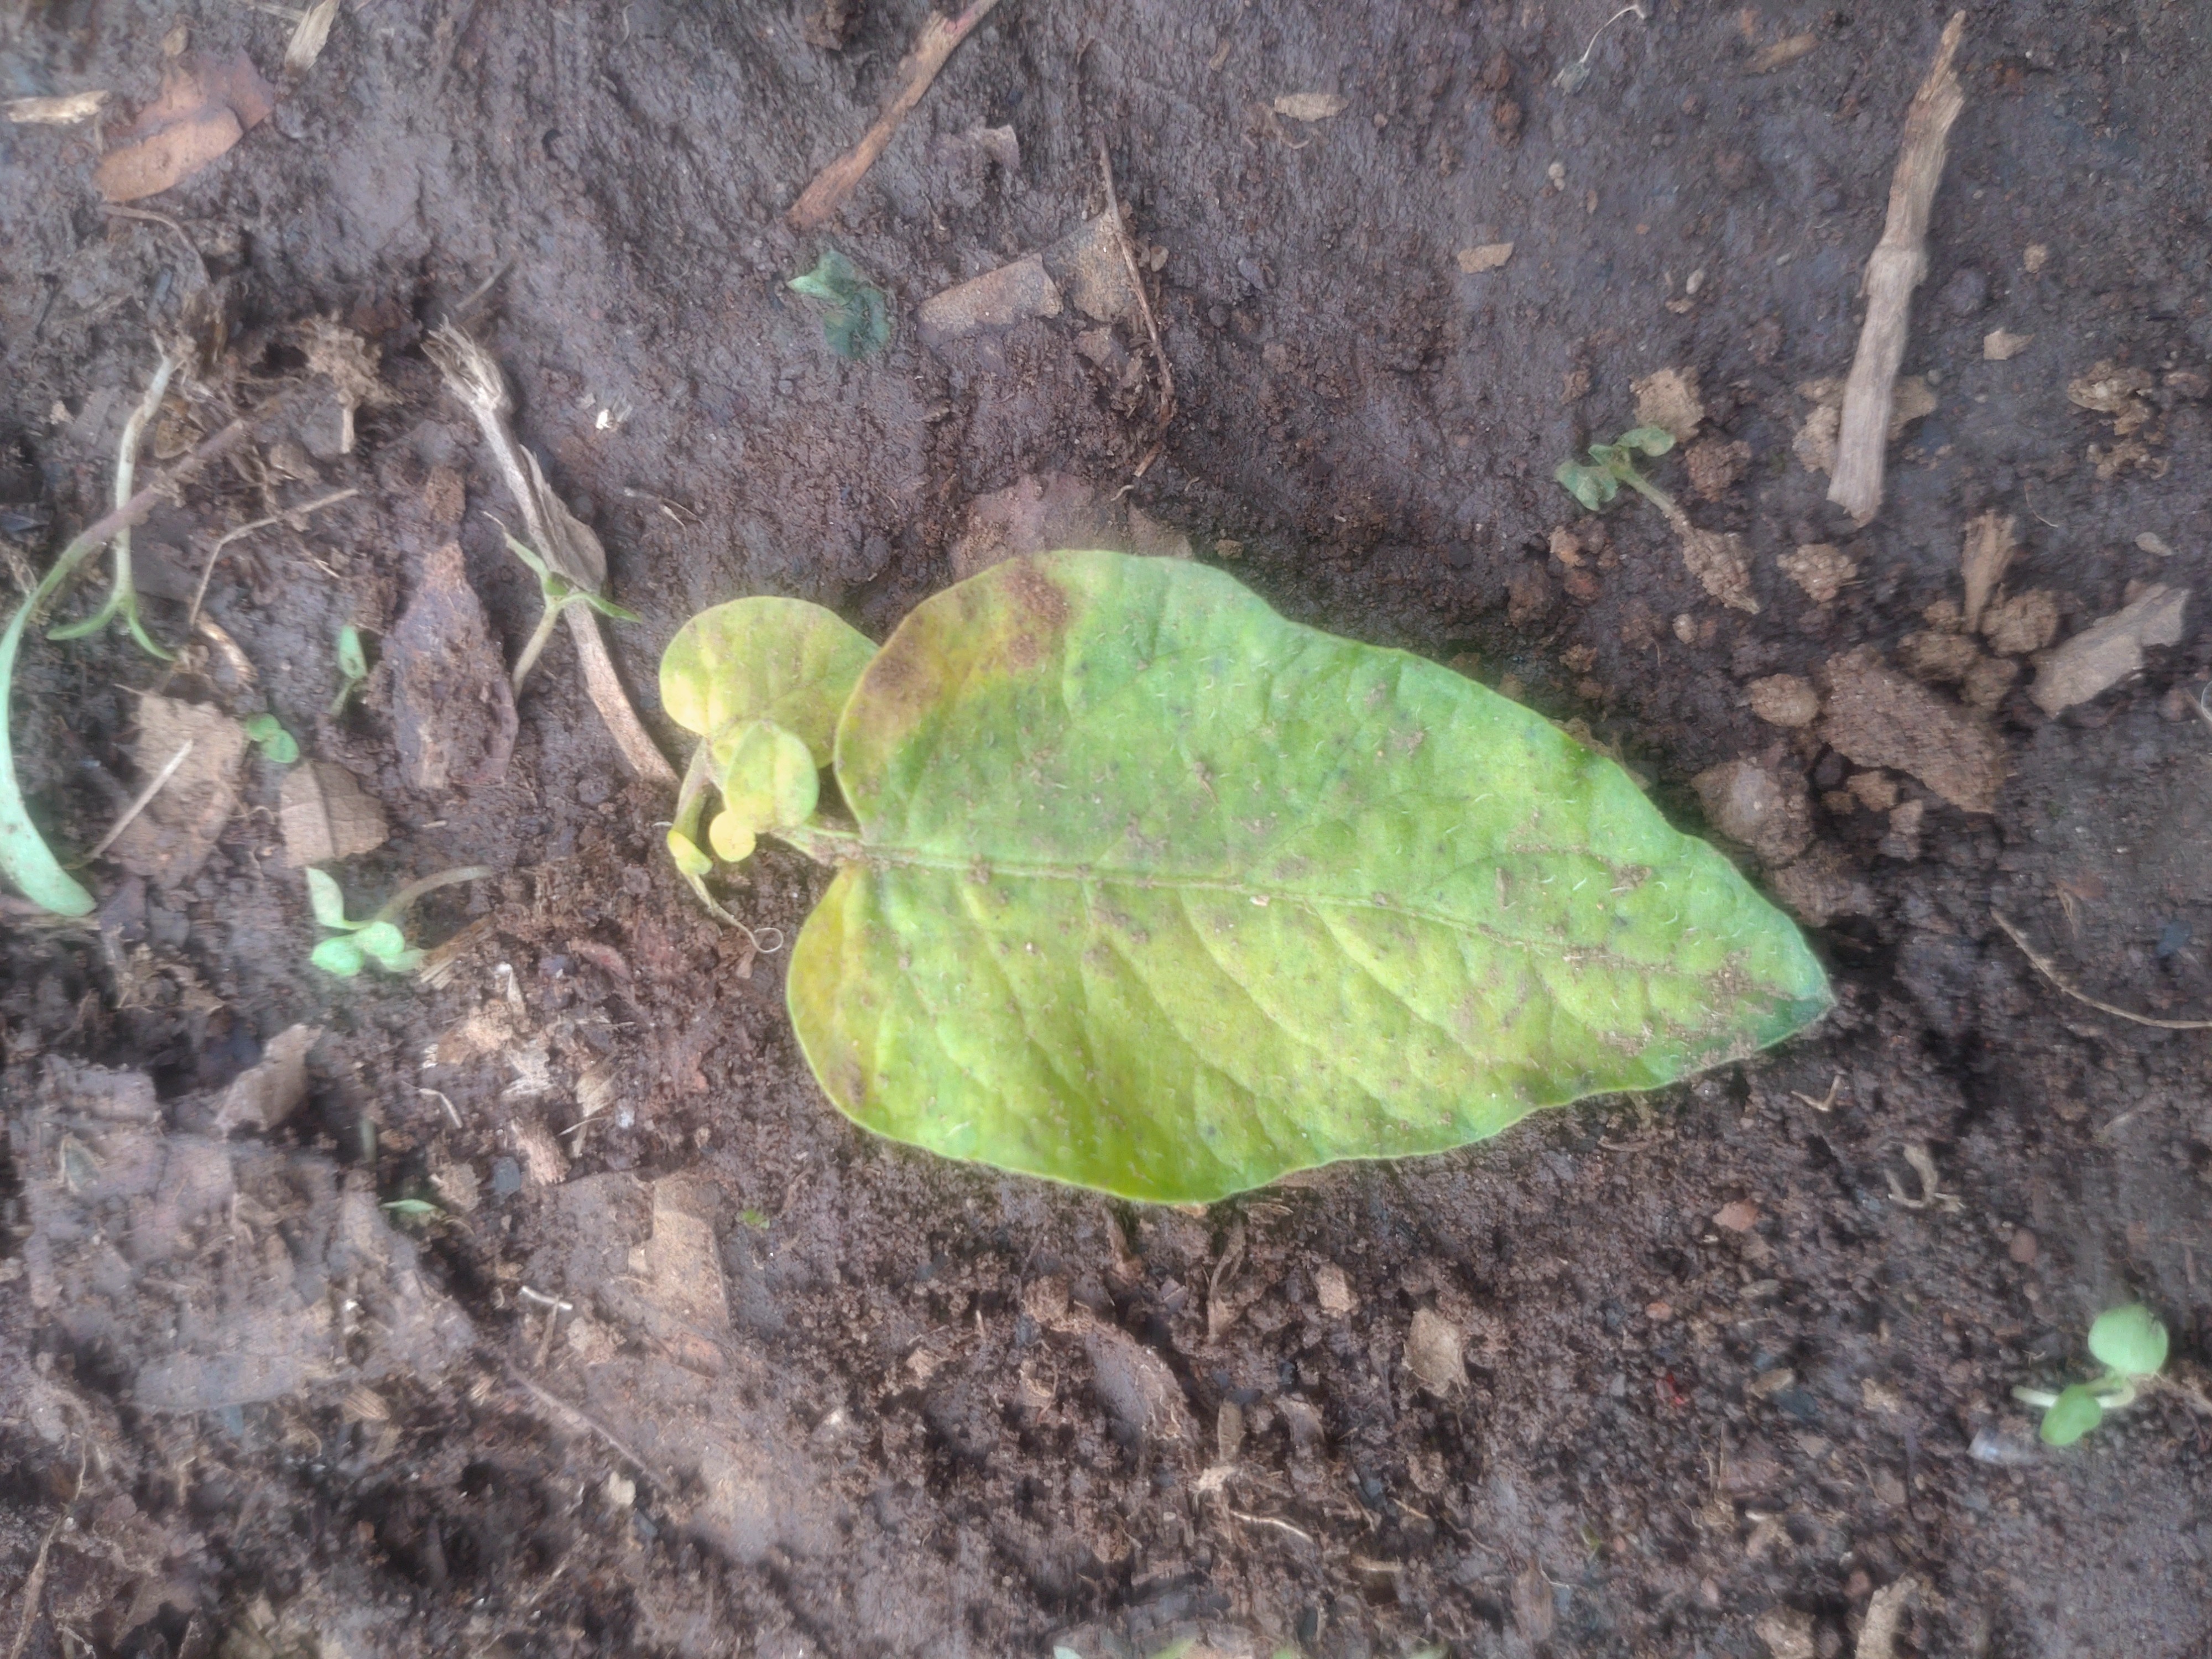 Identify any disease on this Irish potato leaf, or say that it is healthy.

late blight
